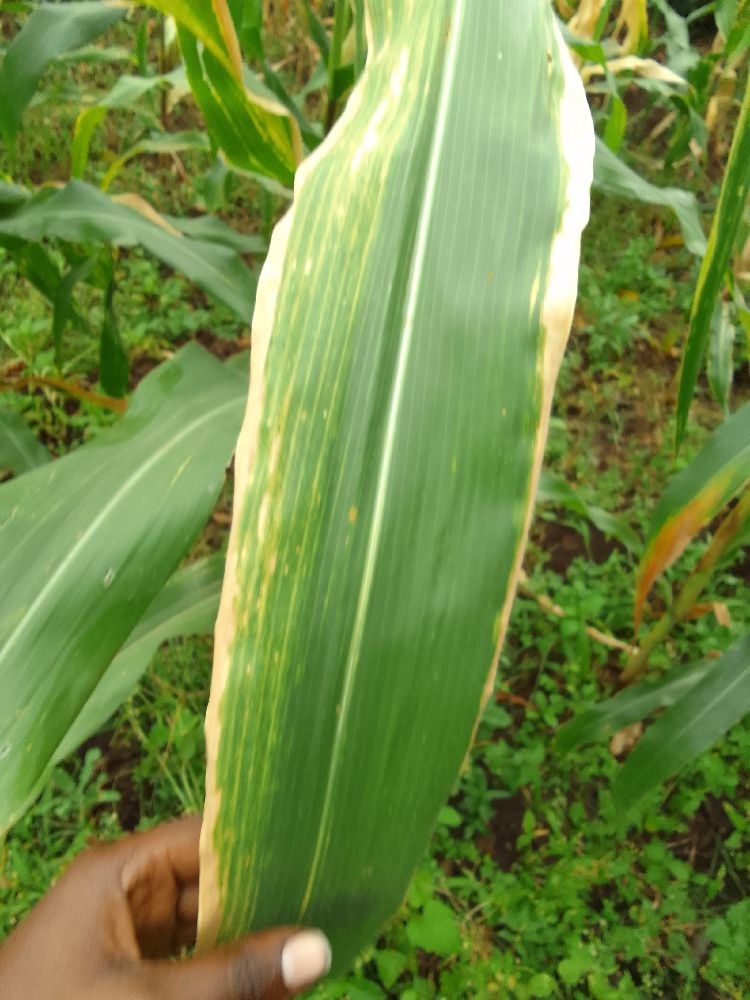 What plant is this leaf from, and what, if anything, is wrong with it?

maize, maize lethal necrosis
